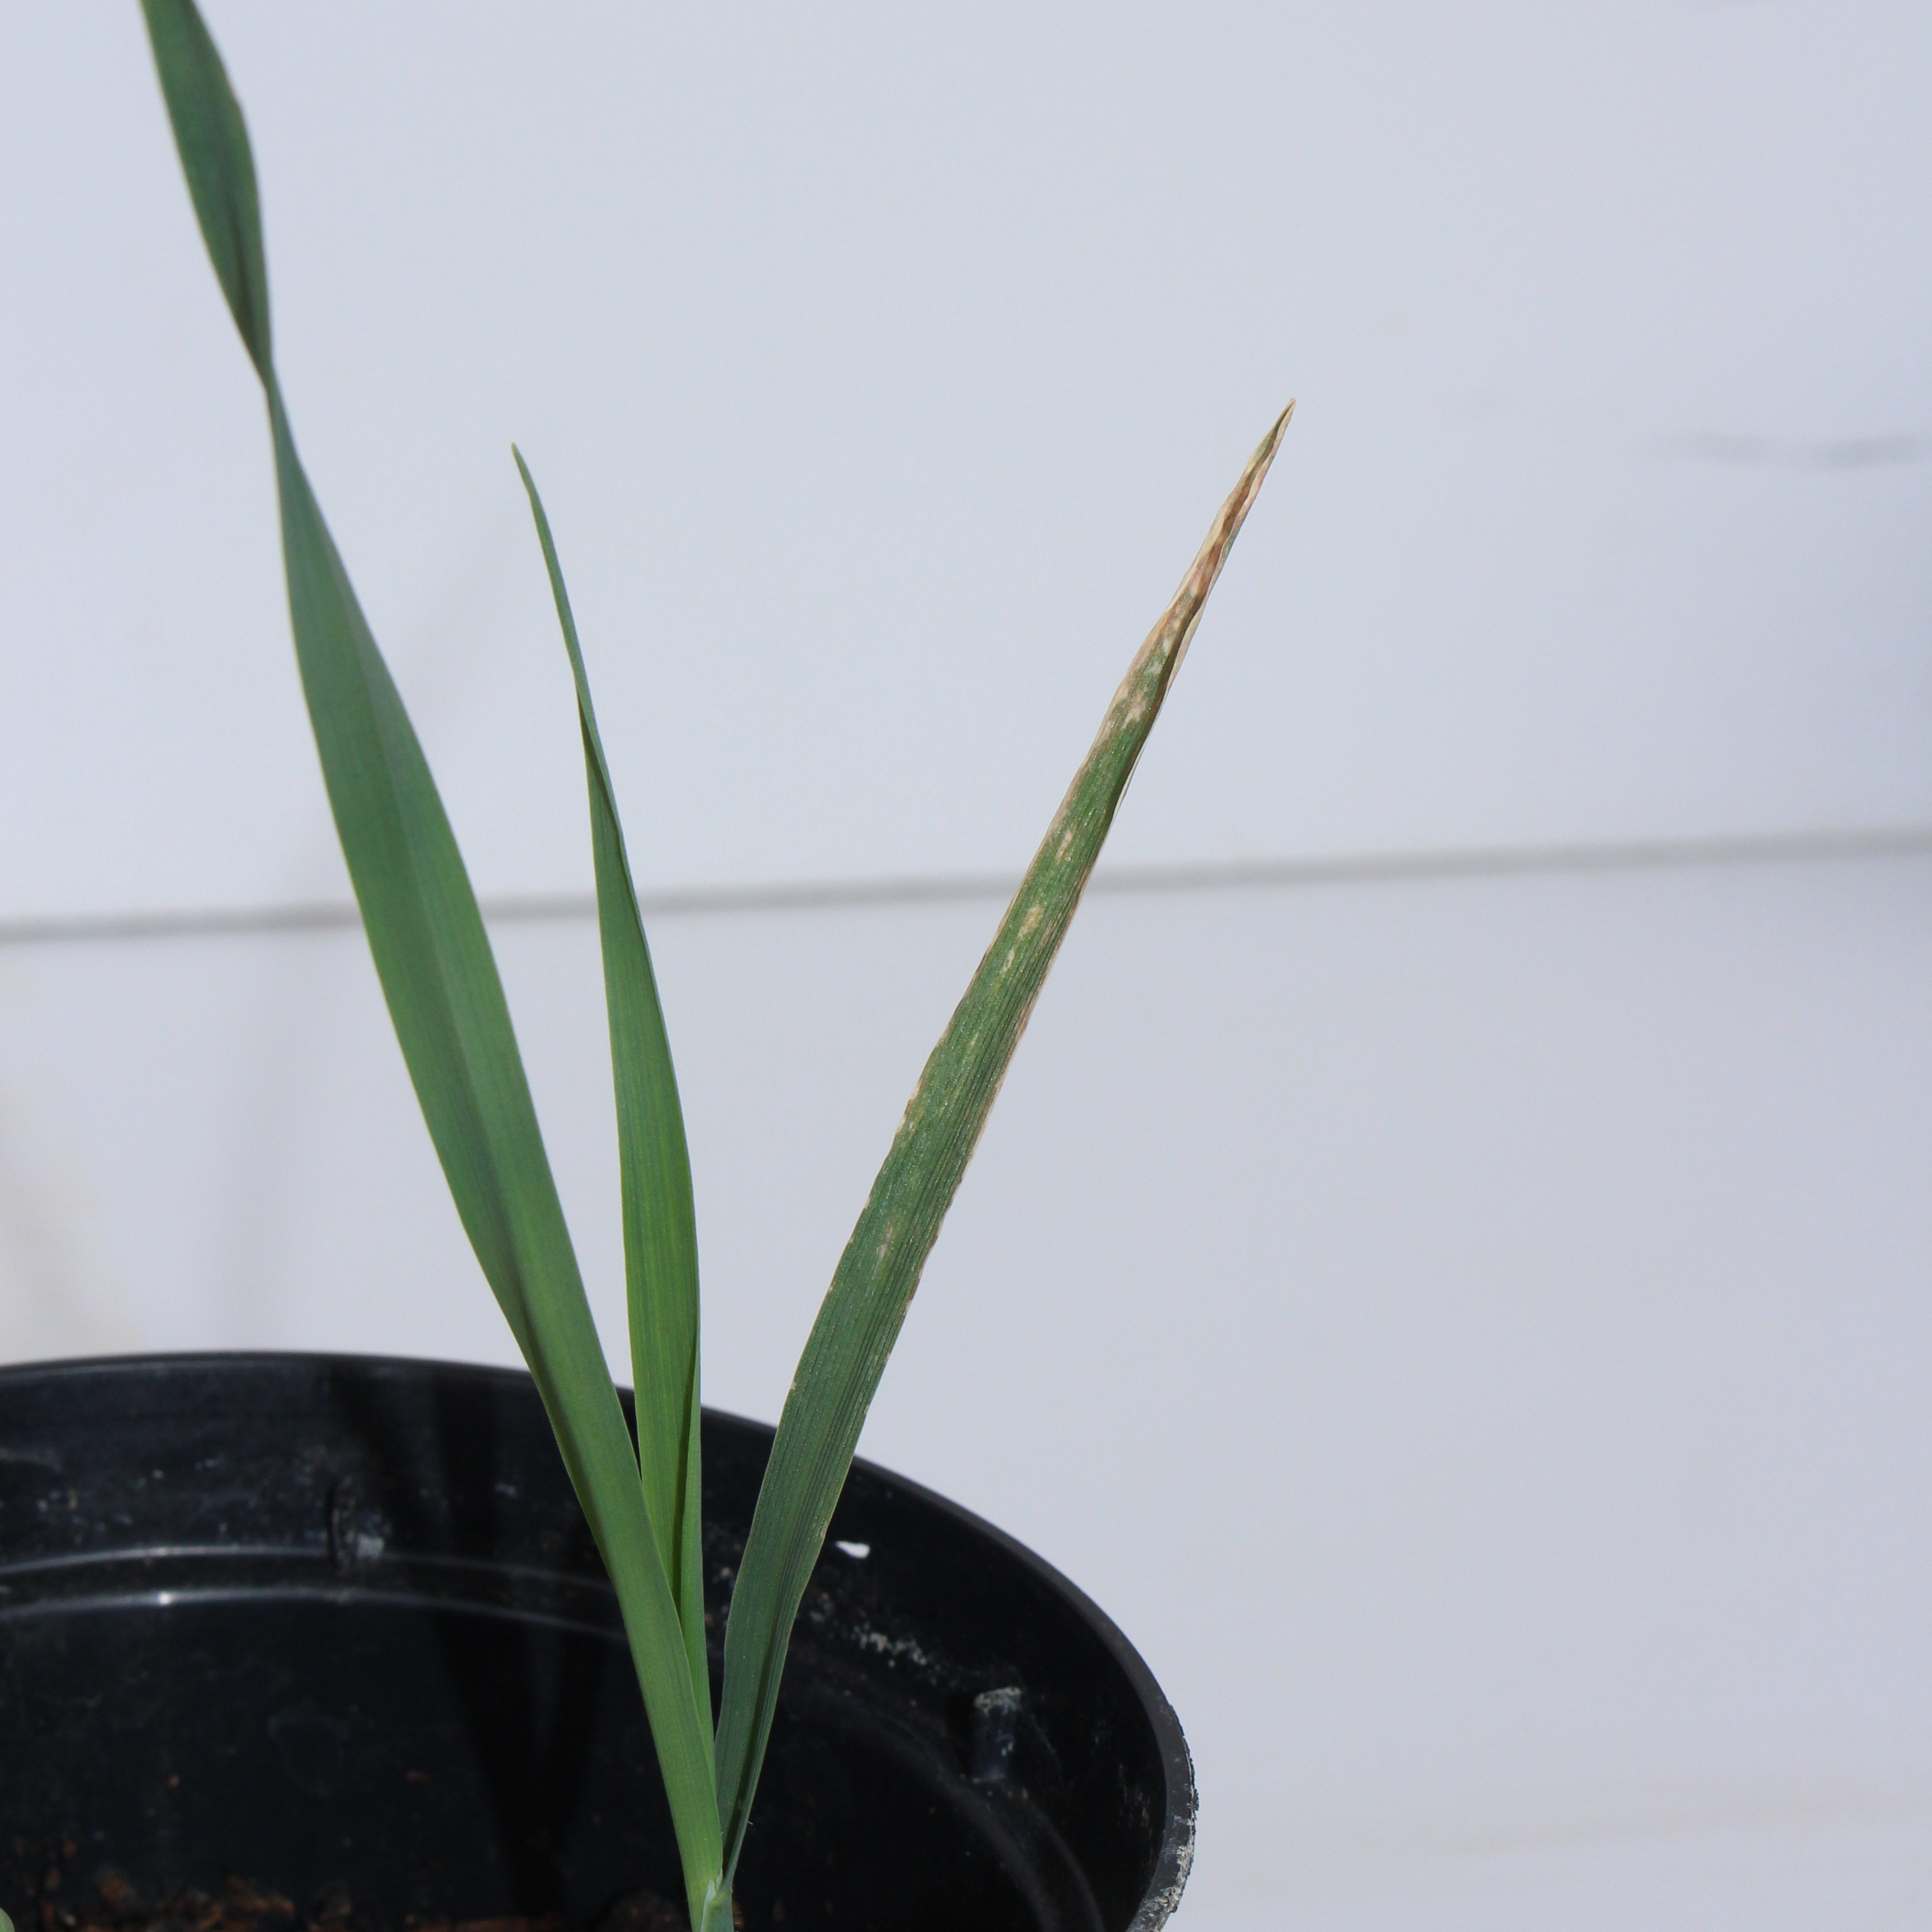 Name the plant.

Avena sterilis
